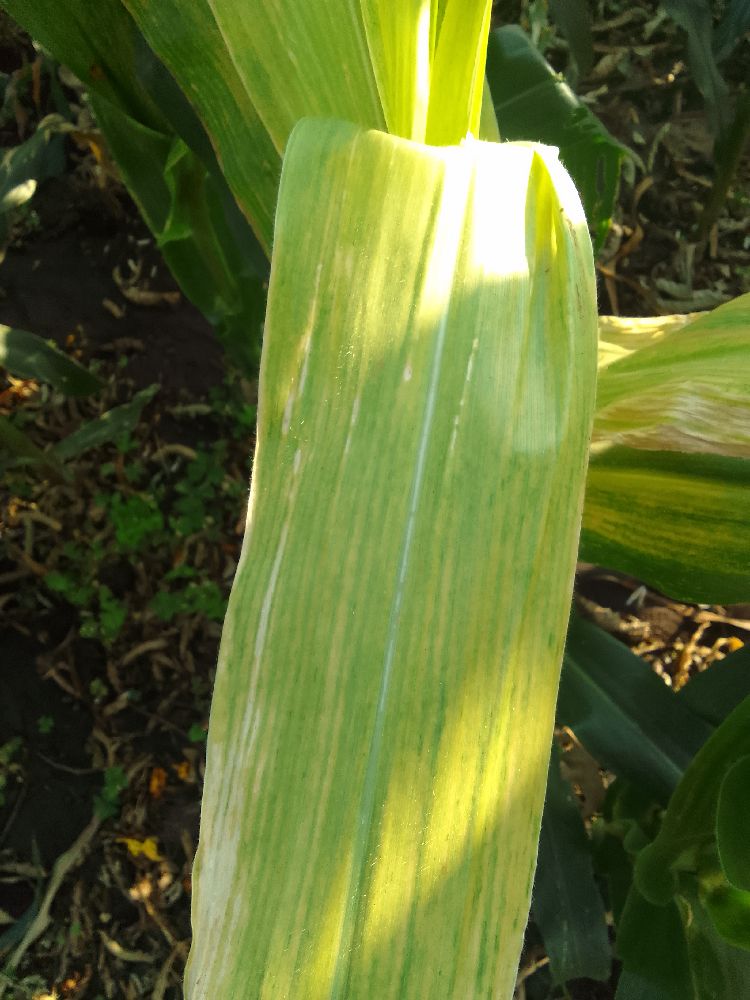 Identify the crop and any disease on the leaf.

maize, maize lethal necrosis
